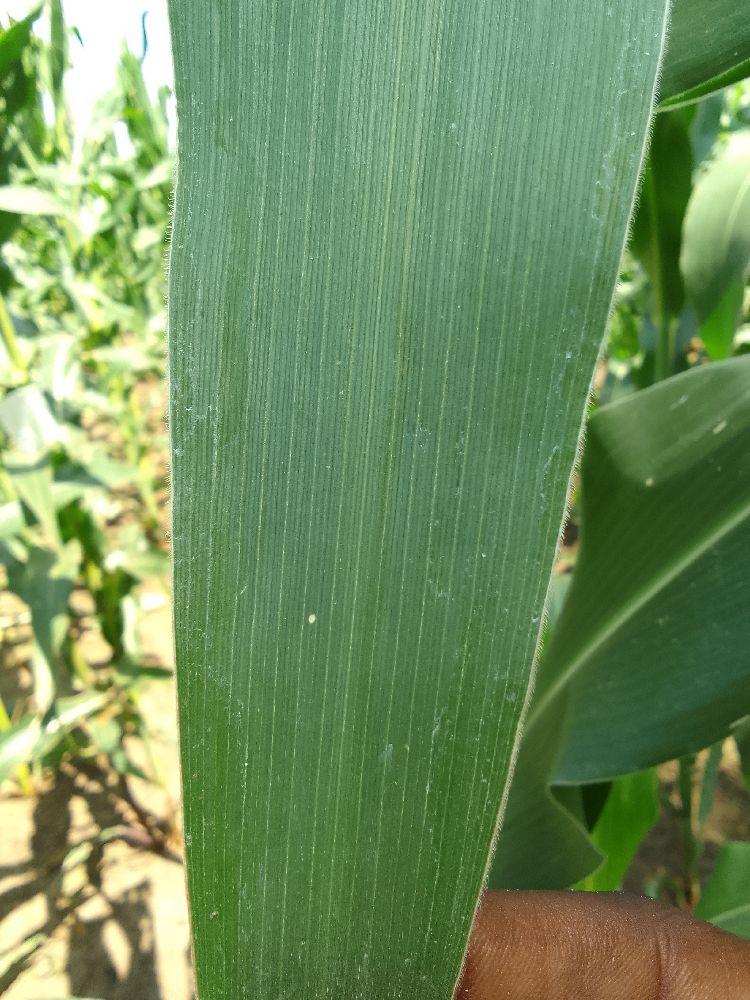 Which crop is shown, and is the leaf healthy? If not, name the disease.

maize, healthy
